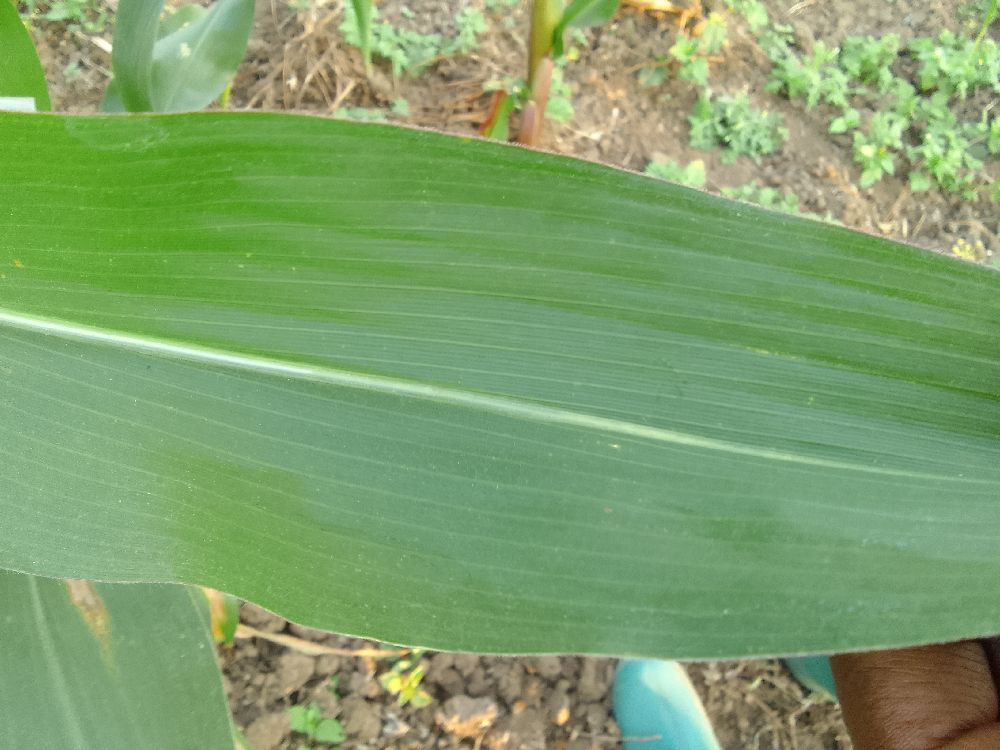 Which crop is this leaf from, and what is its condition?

maize, healthy
